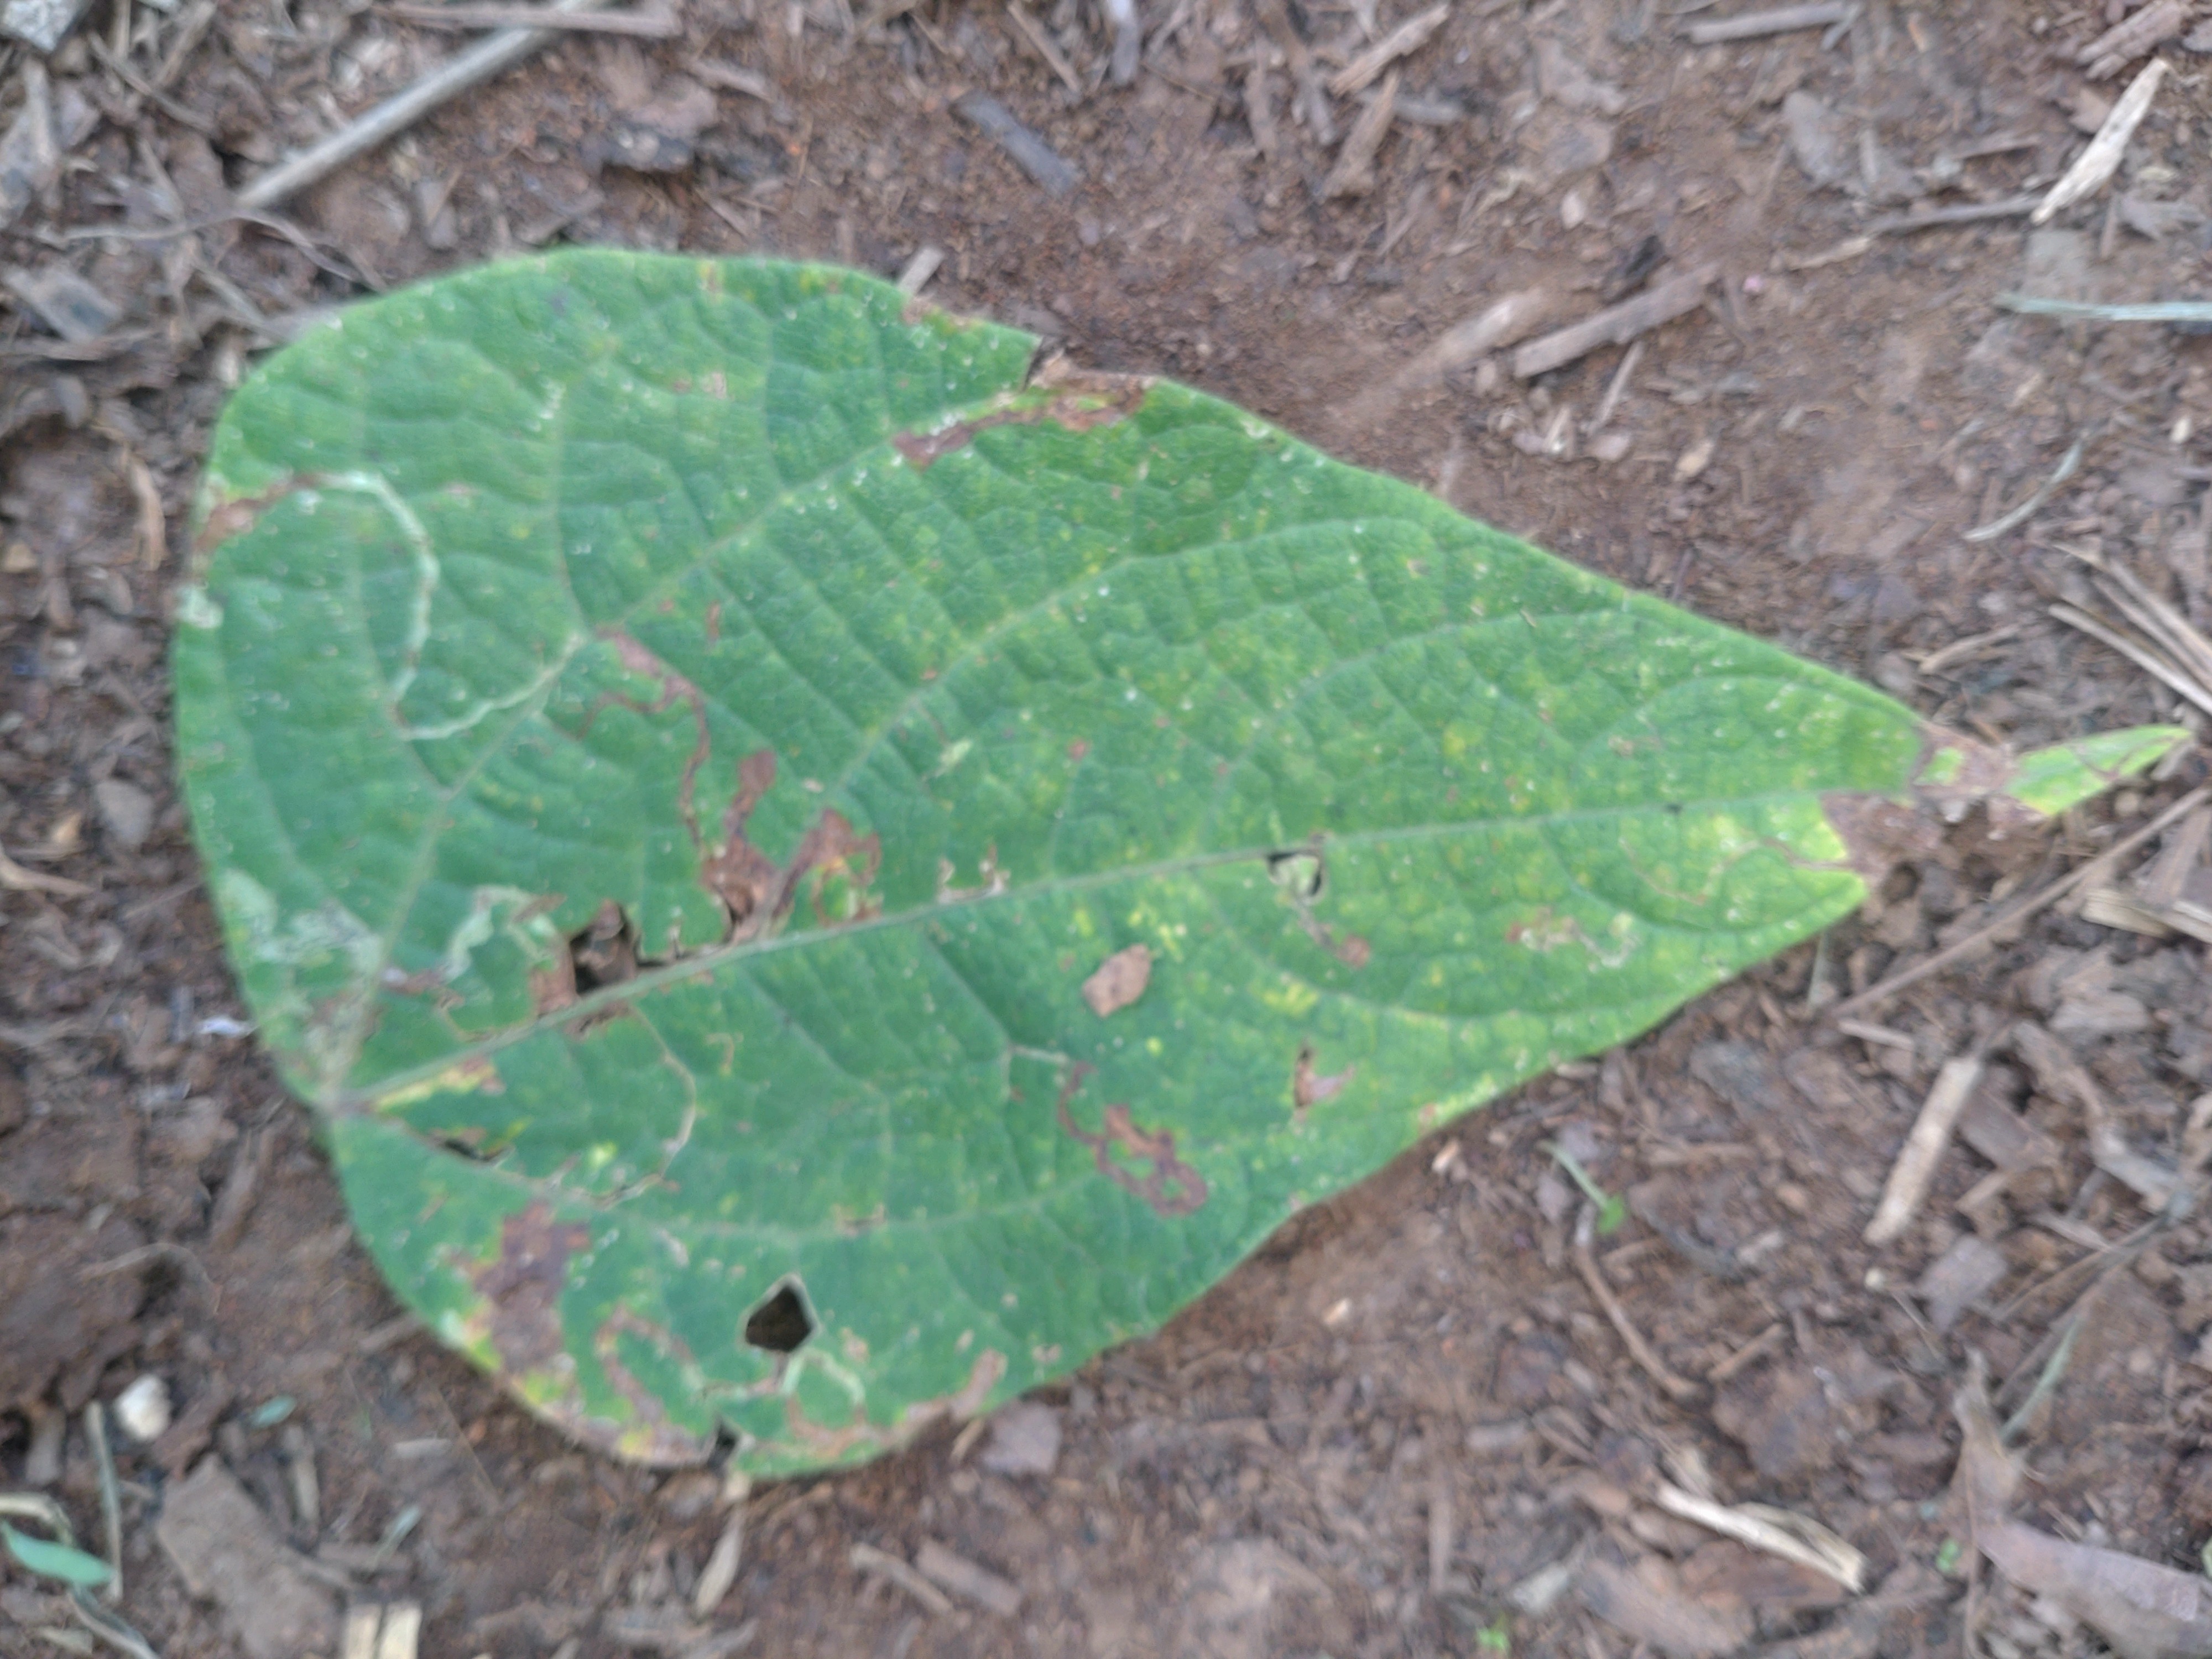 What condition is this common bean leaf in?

anthracnose
